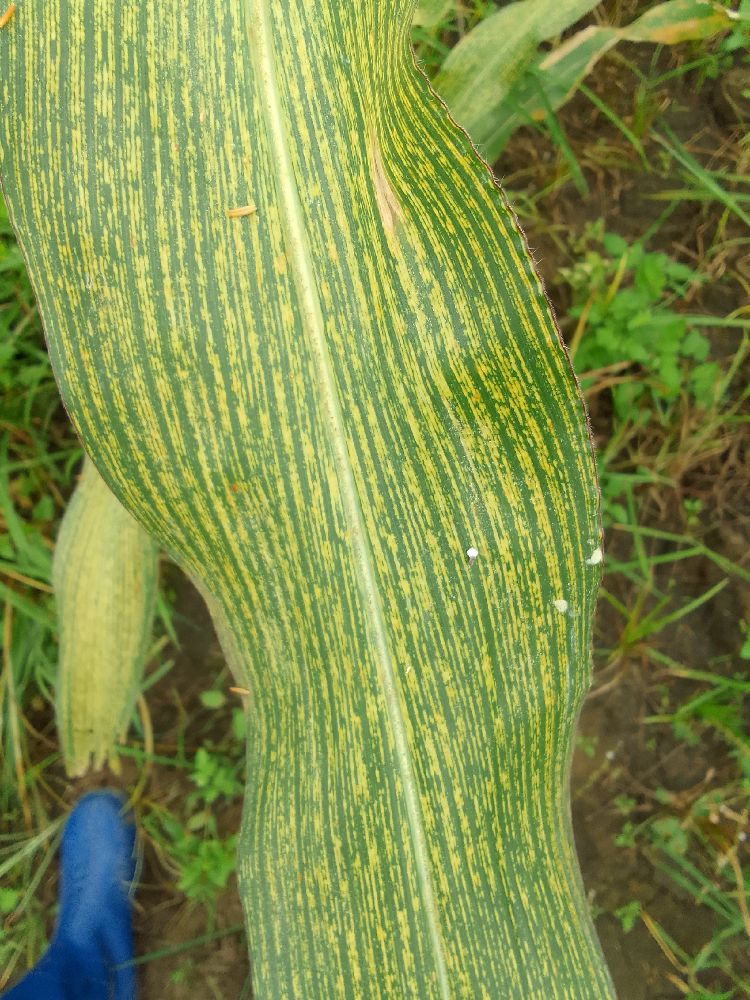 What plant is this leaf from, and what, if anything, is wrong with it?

maize, maize streak virus
